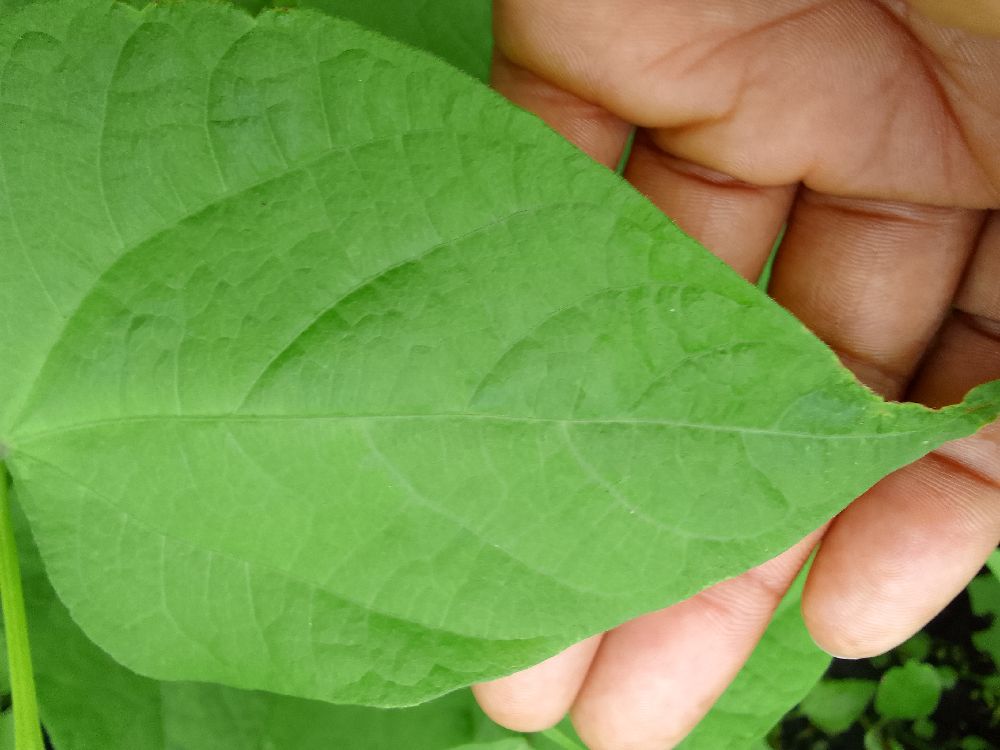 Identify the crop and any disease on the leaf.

common bean, healthy
